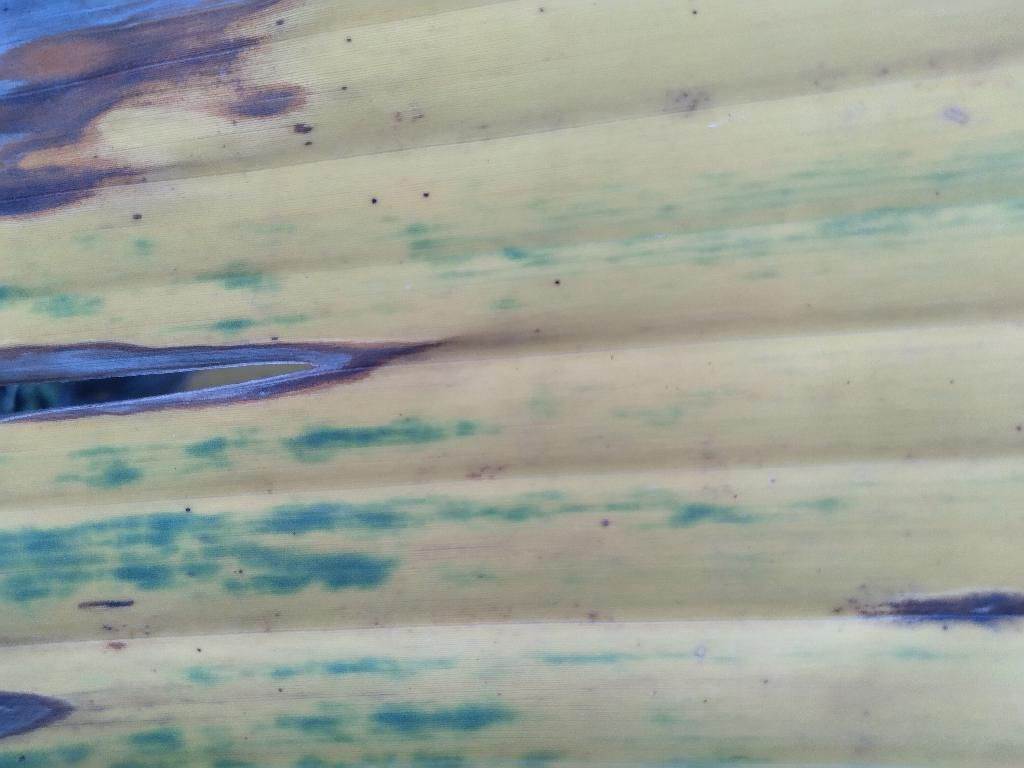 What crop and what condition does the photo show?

banana, fusarium wilt race 1
